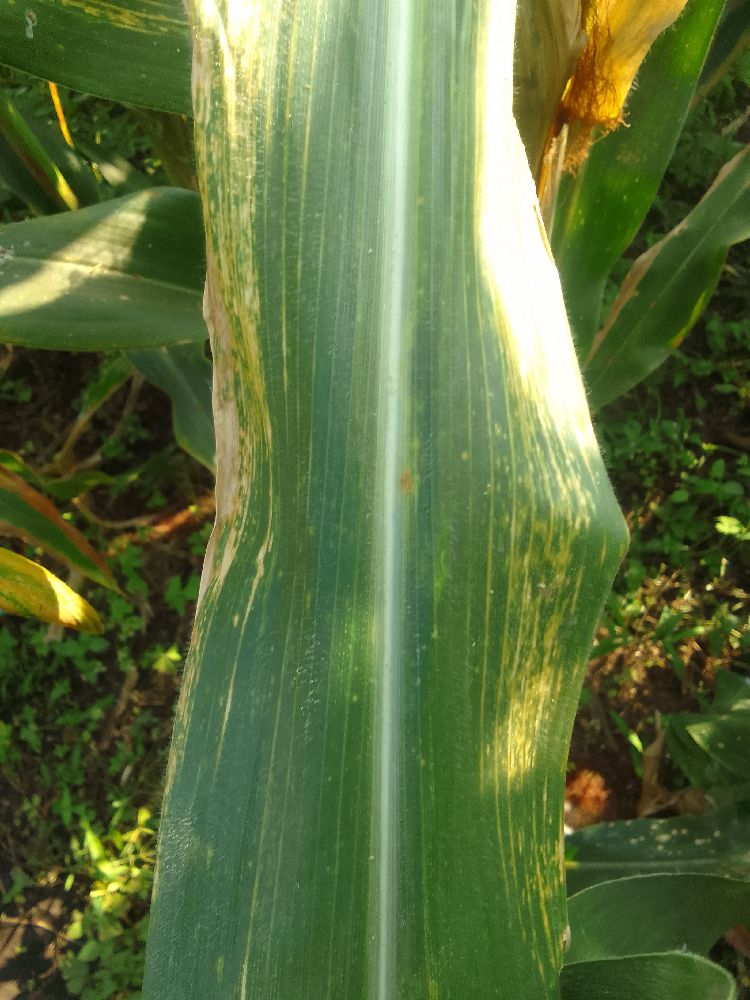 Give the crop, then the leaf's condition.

maize, maize lethal necrosis
